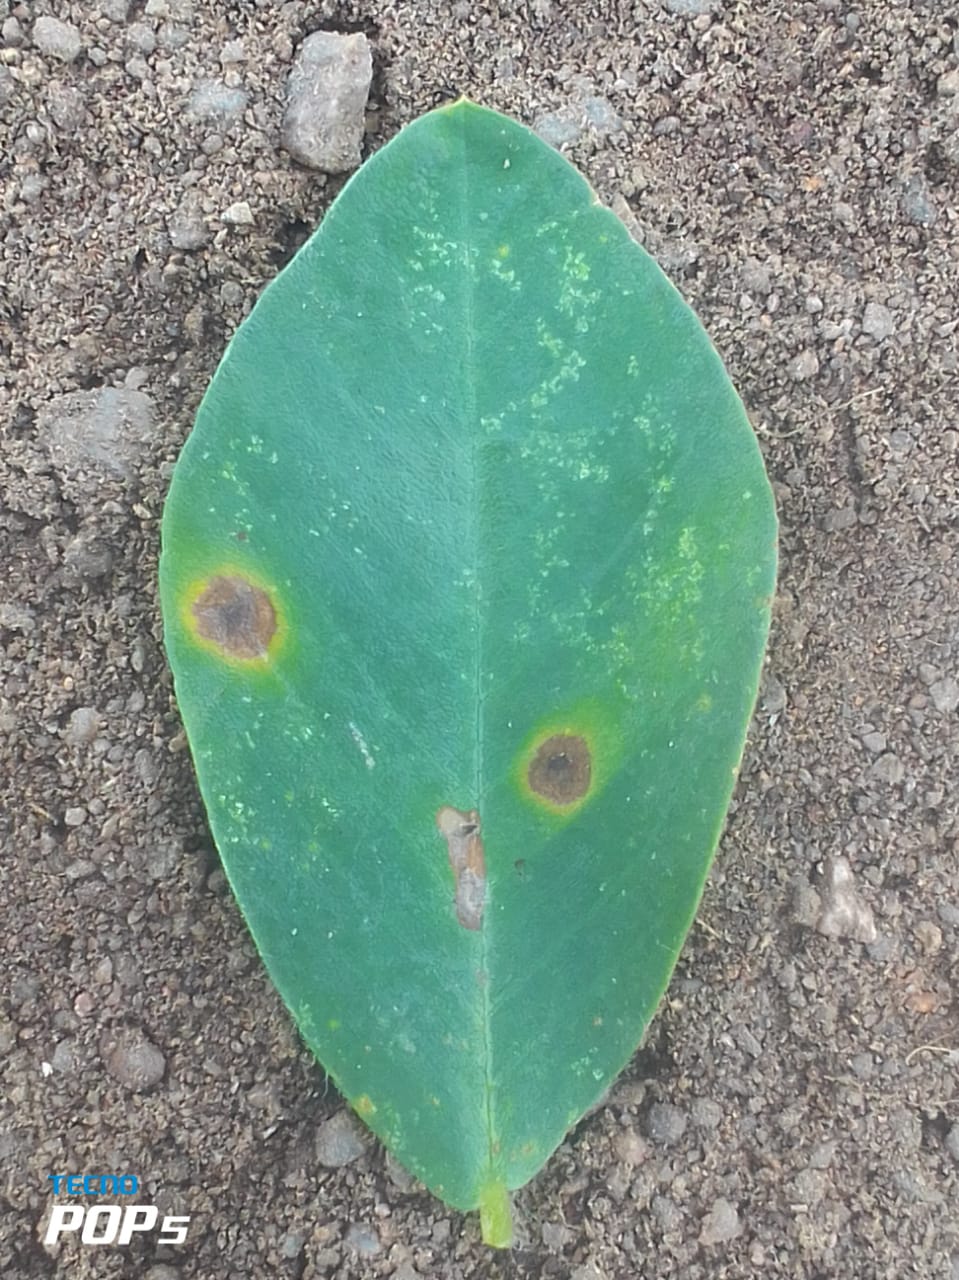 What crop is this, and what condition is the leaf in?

peanut, passalora arachidicola
